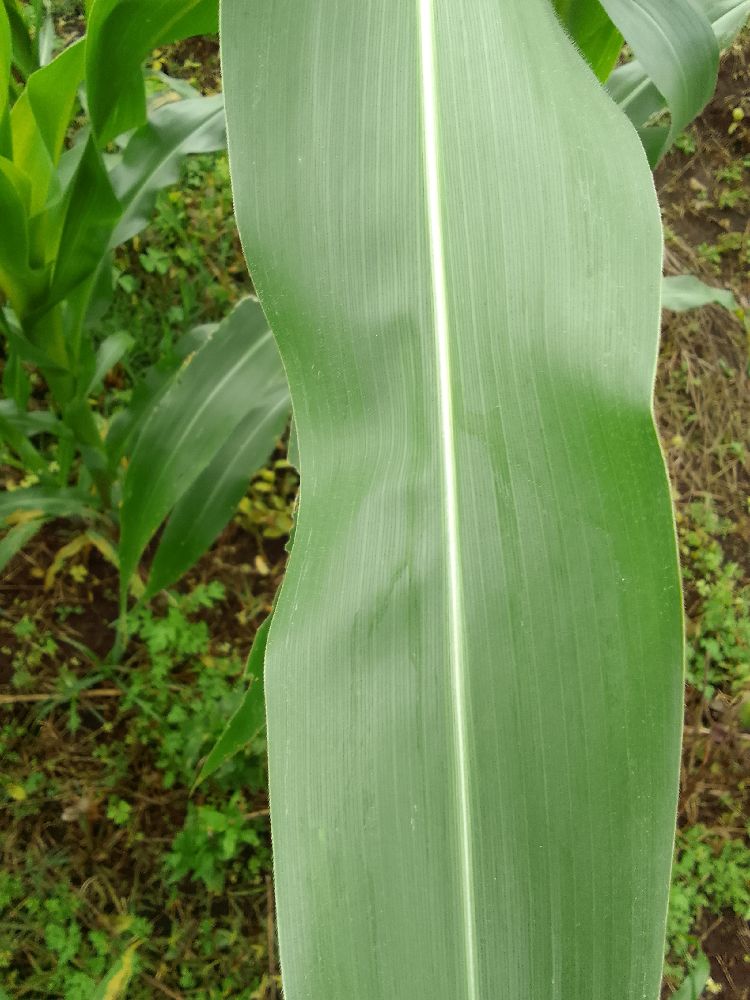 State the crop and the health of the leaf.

maize, healthy
